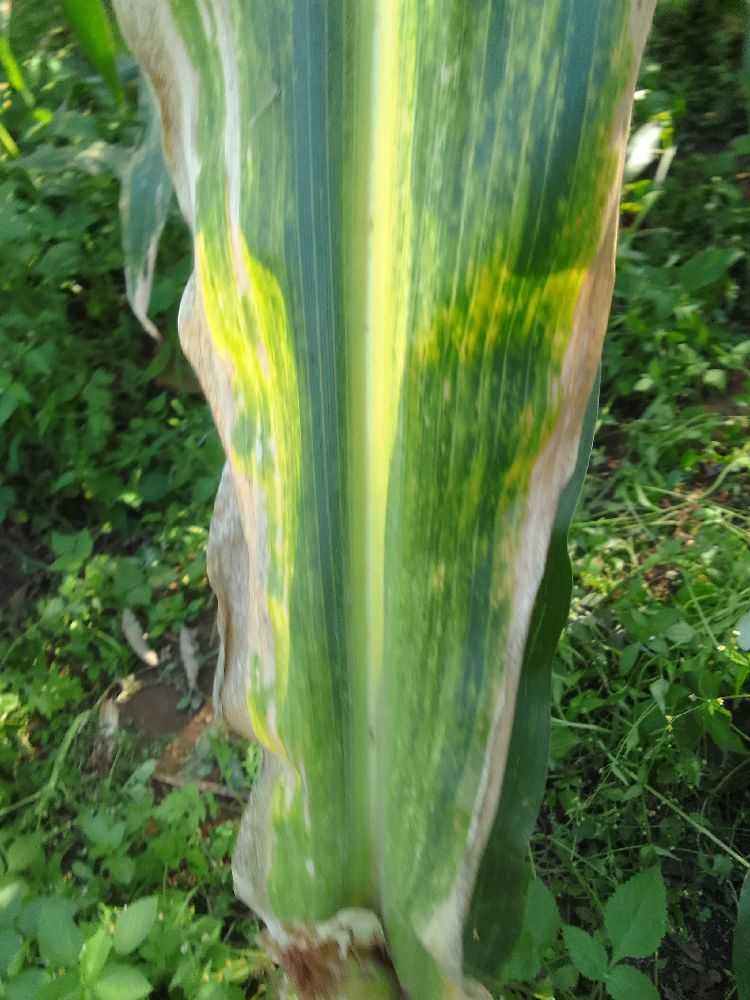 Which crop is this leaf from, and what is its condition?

maize, maize lethal necrosis
